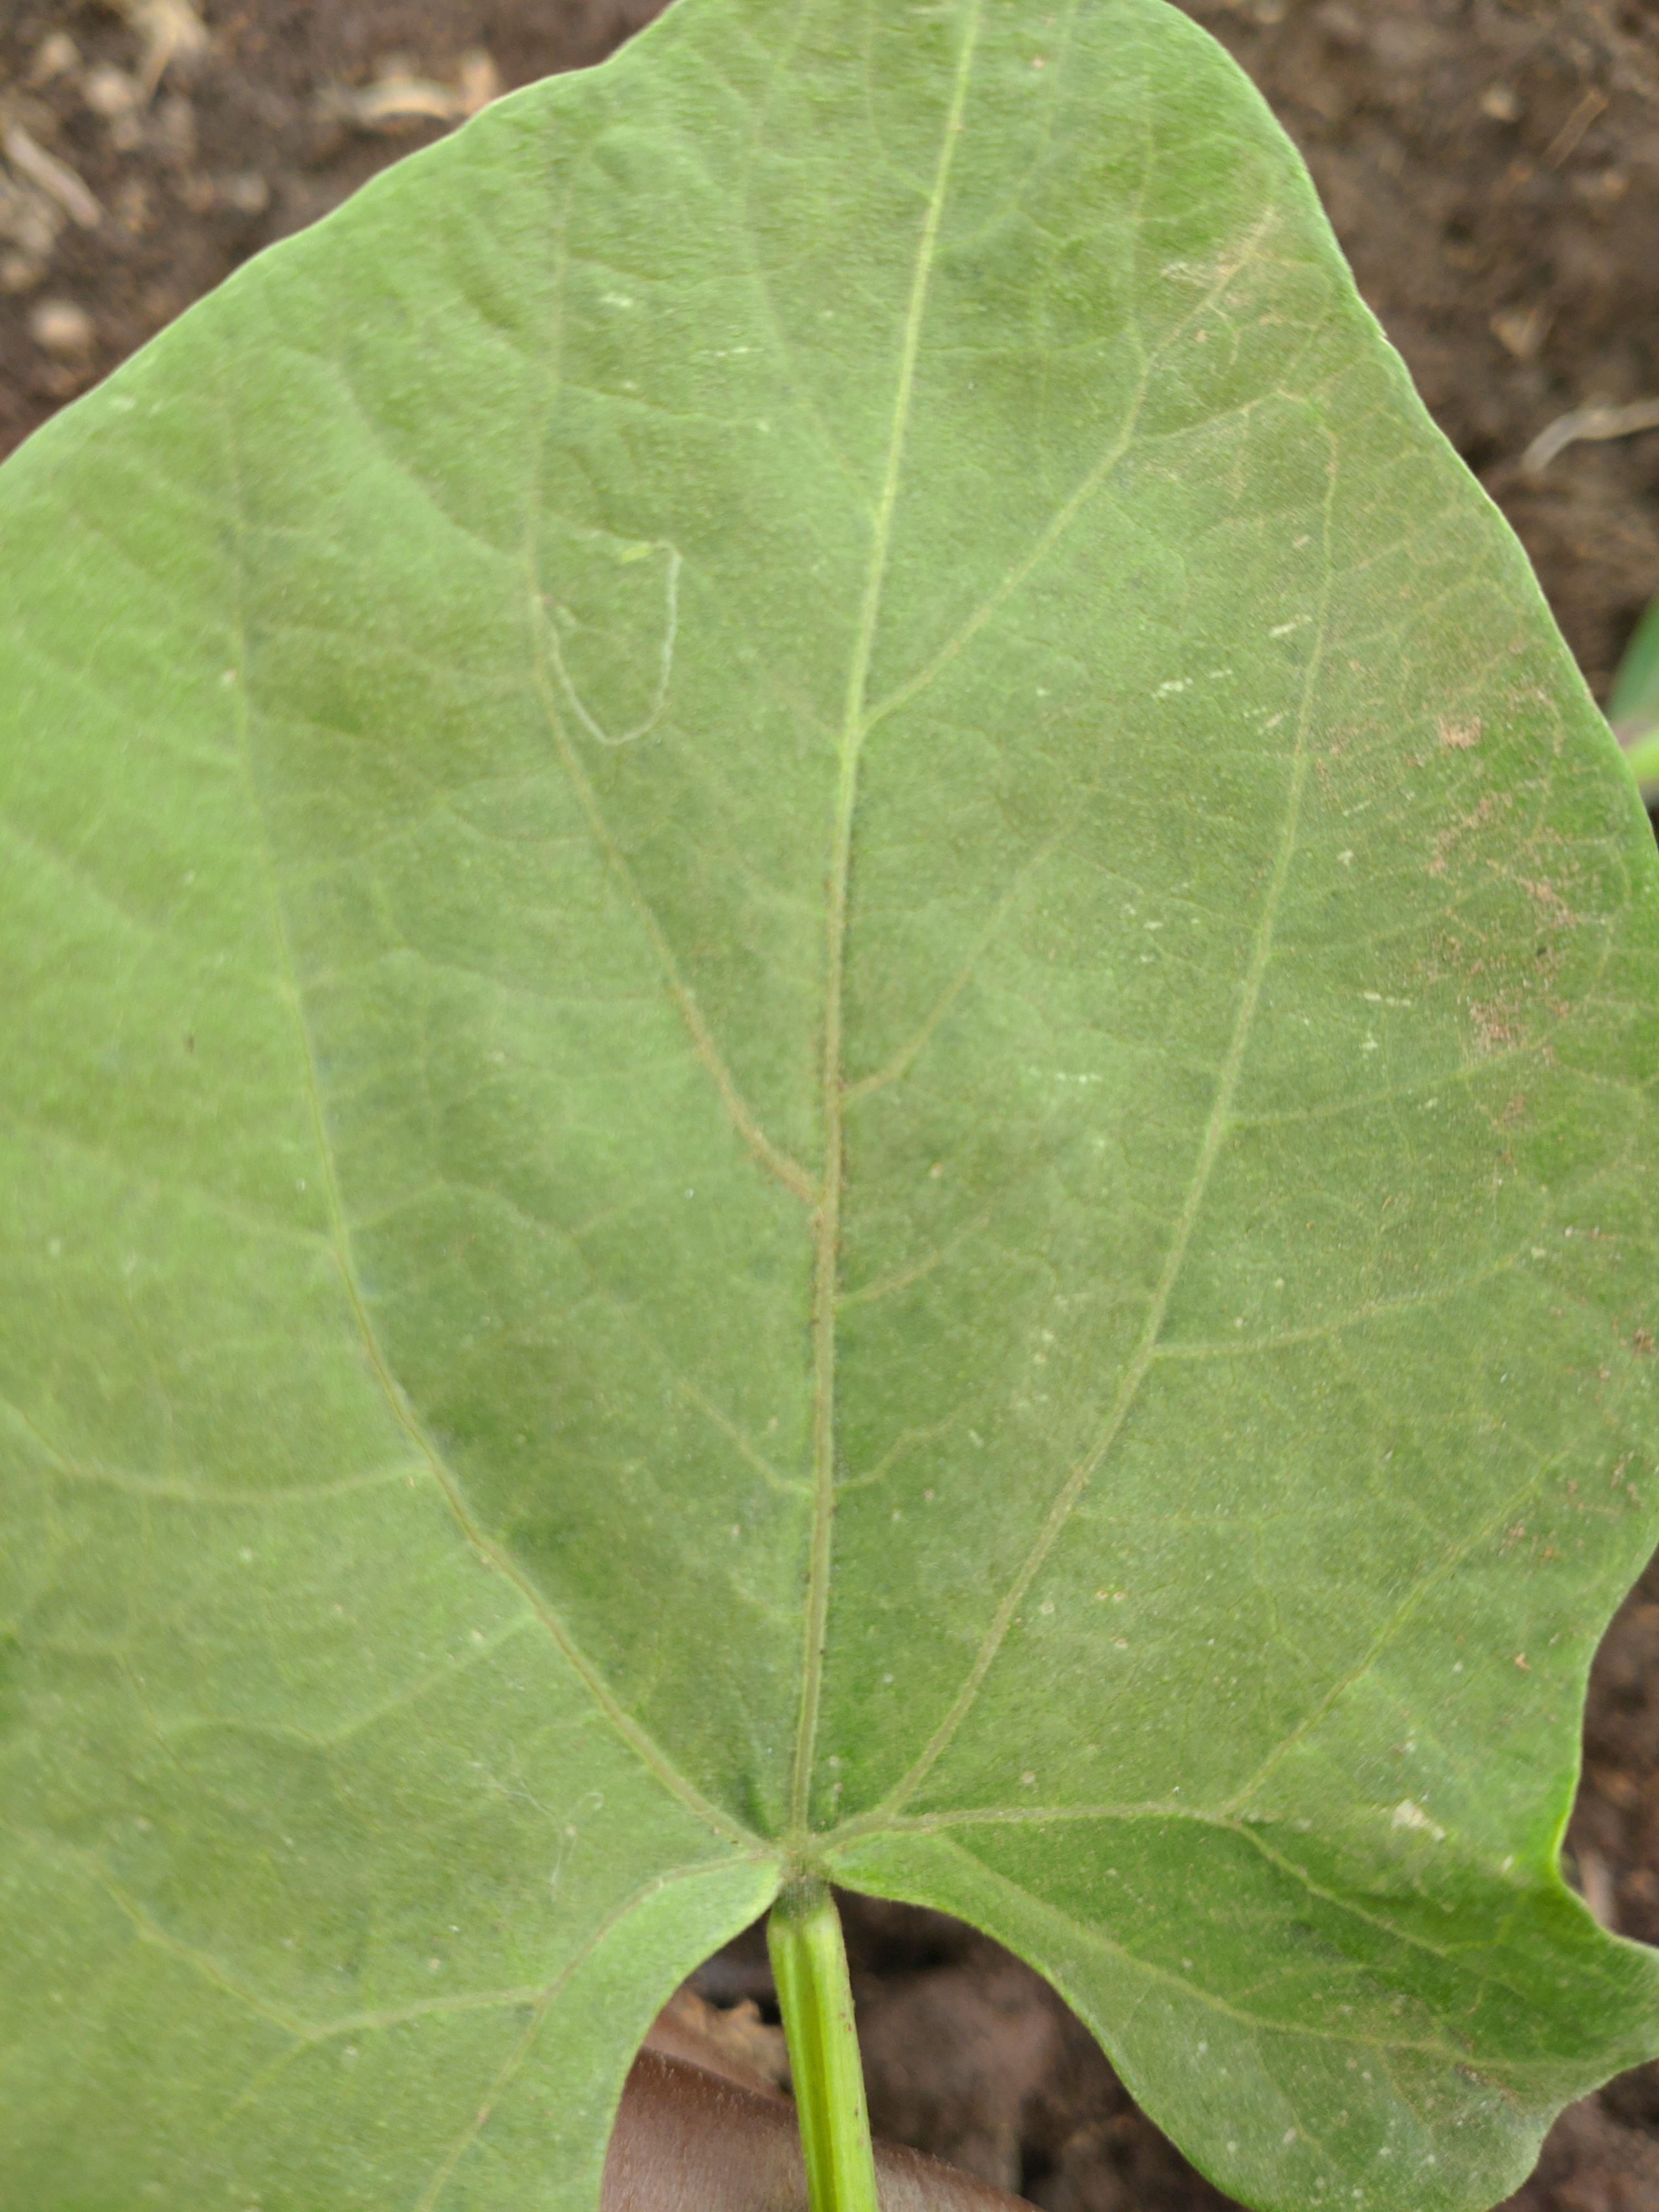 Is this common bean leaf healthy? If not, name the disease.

healthy
